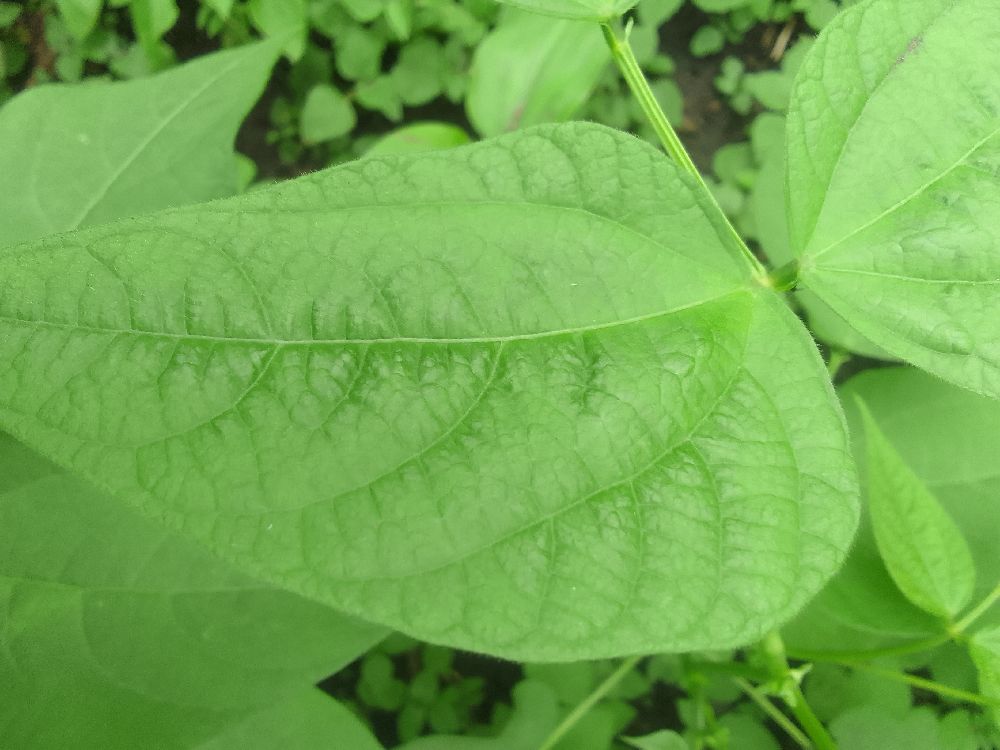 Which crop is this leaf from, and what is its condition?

common bean, healthy
